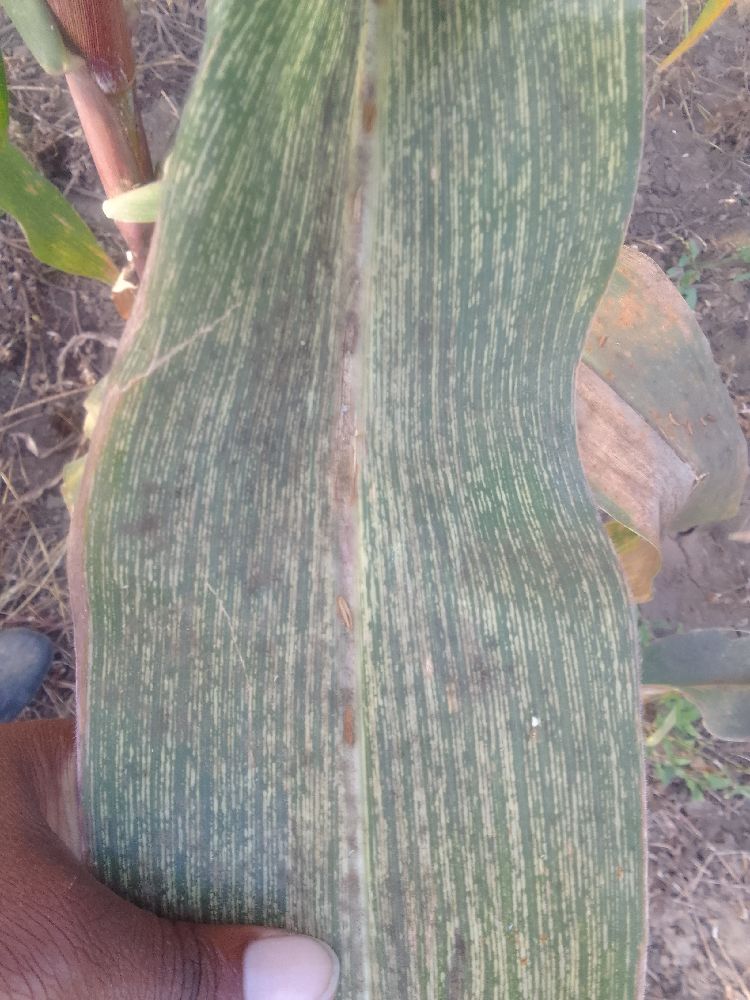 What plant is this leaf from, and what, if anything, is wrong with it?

maize, maize streak virus
